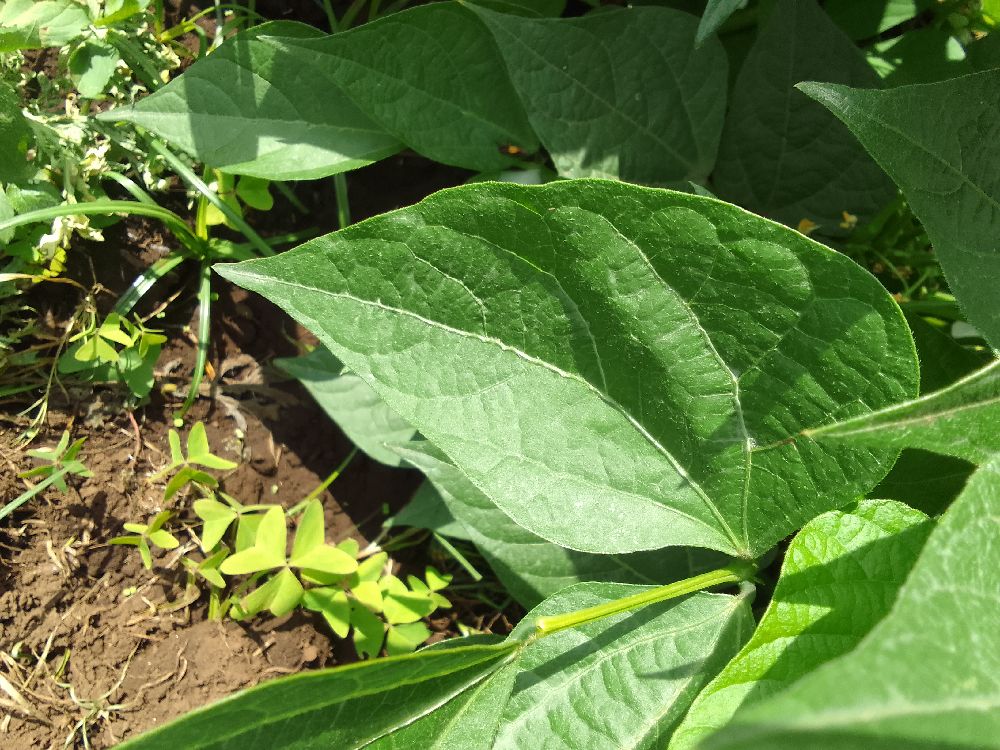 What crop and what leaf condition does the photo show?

common bean, healthy
